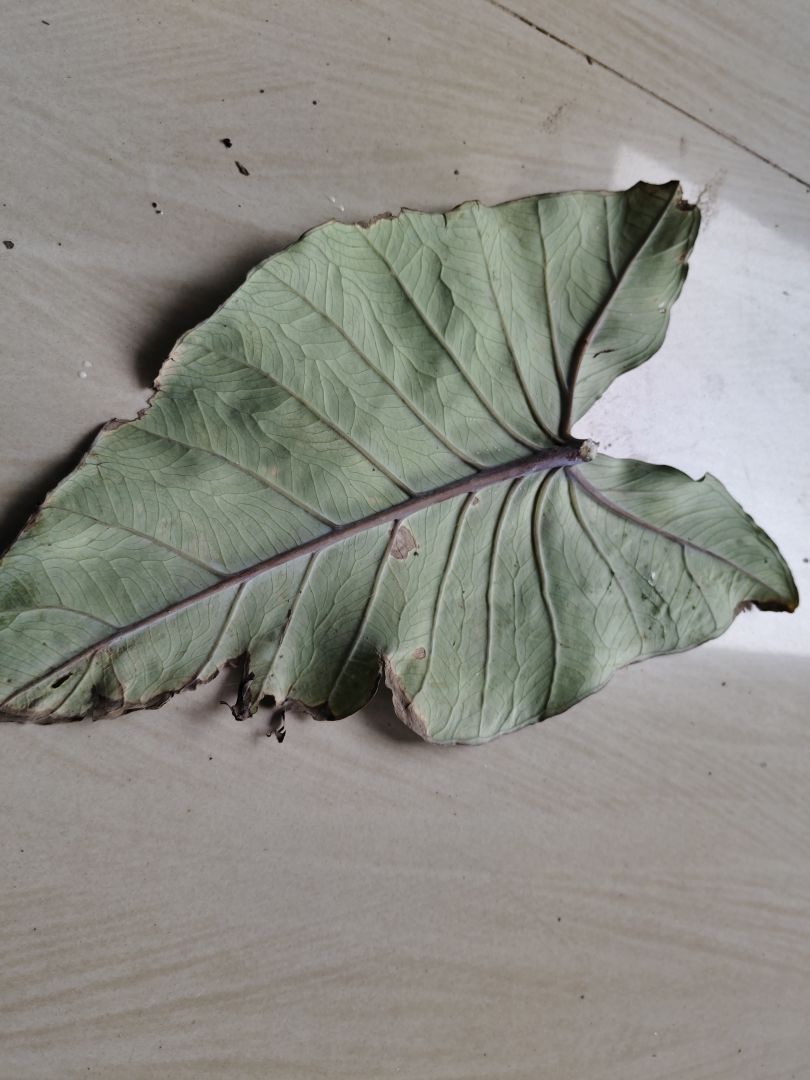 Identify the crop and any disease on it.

taro, leaf blight
